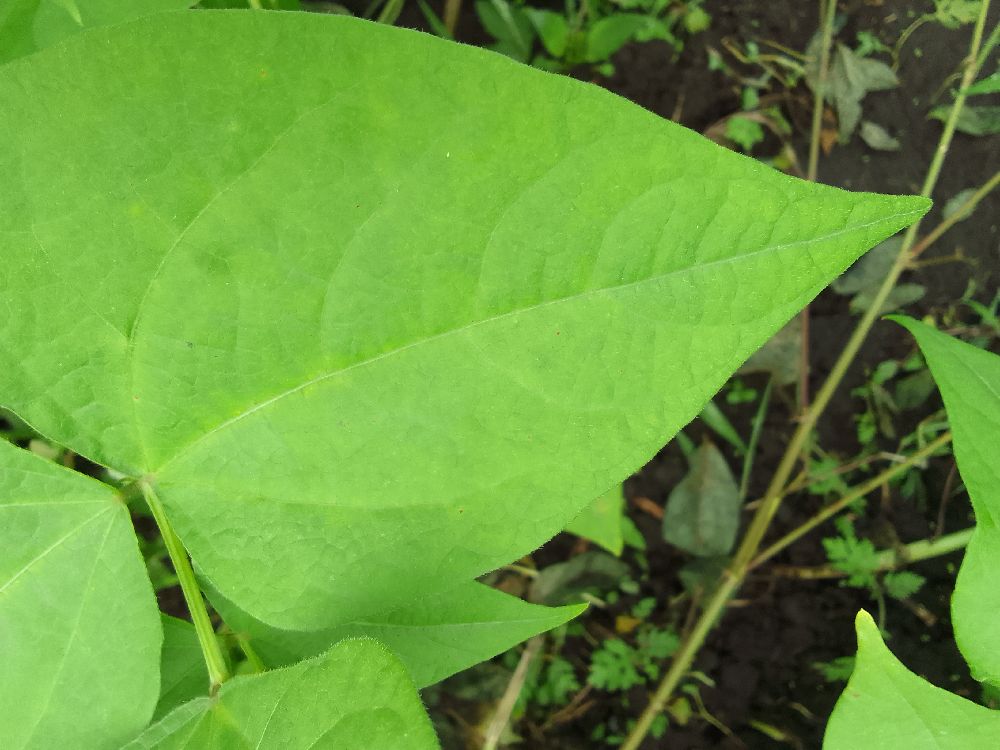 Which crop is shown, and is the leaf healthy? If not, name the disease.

common bean, healthy
